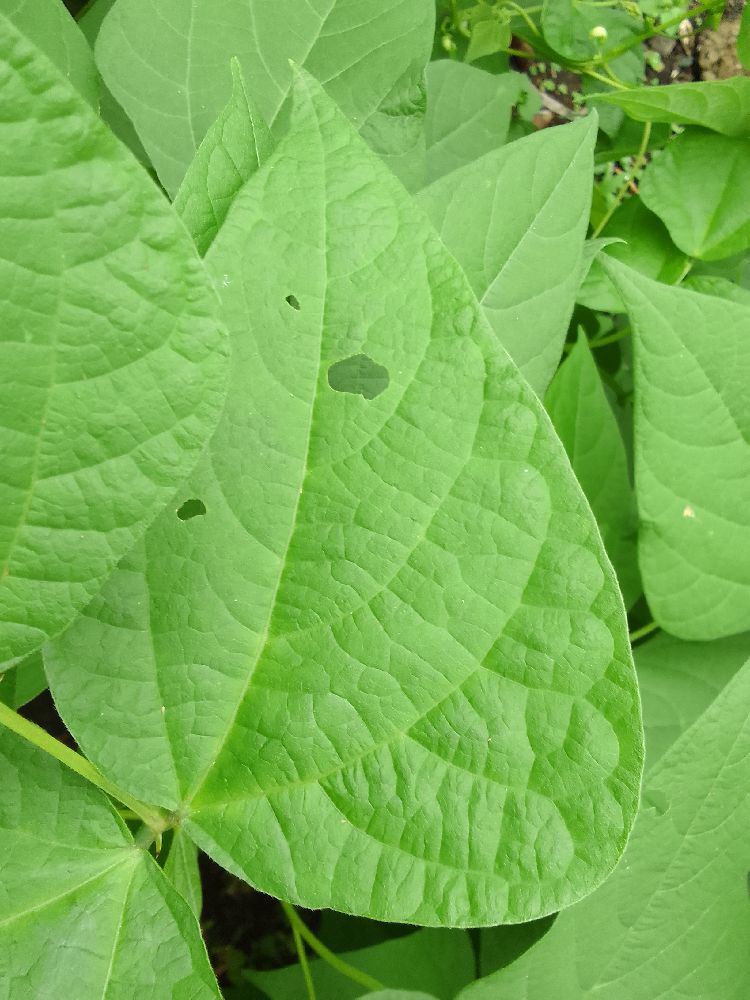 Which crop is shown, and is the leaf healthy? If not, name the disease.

common bean, healthy
